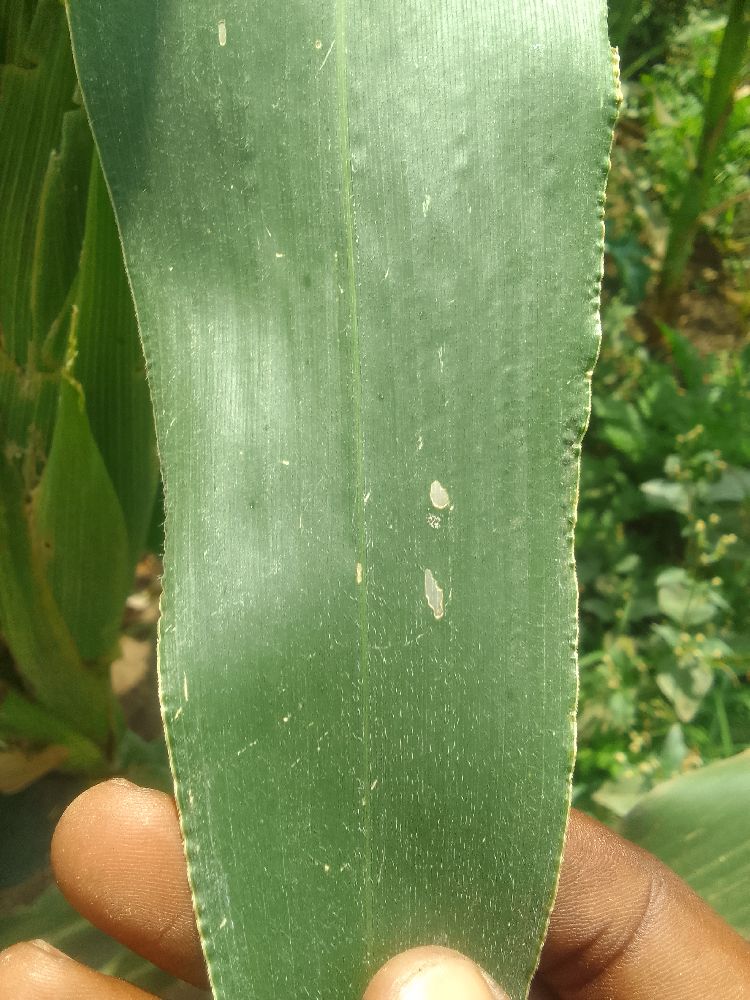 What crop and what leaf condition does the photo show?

maize, healthy
